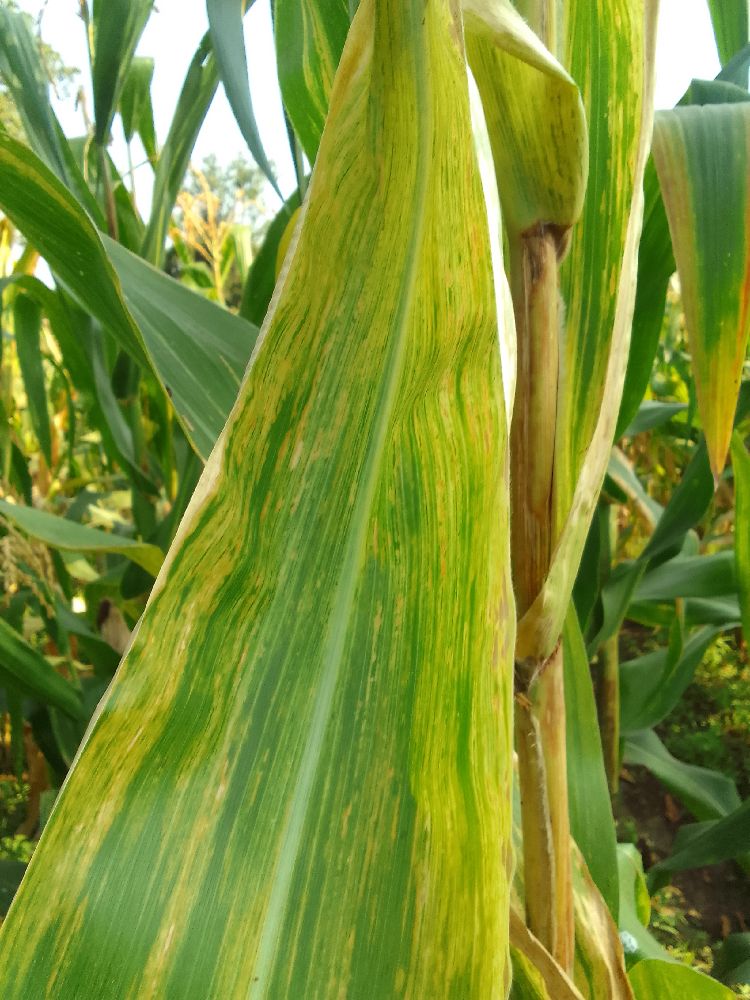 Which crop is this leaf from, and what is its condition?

maize, maize lethal necrosis
